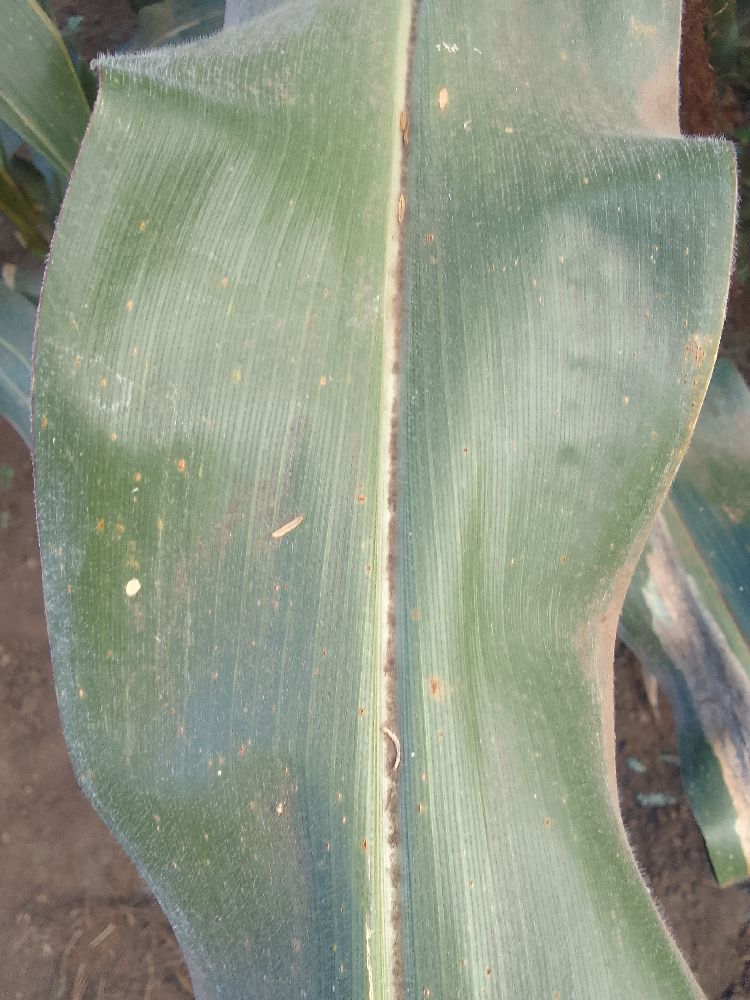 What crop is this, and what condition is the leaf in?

maize, healthy
